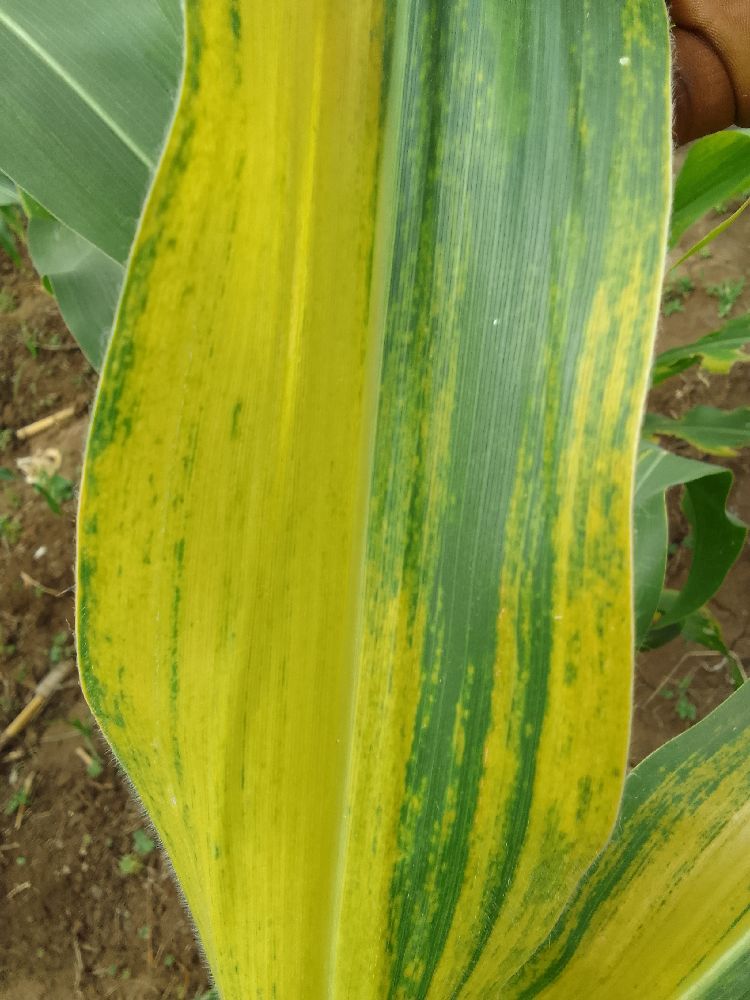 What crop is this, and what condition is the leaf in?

maize, maize lethal necrosis
